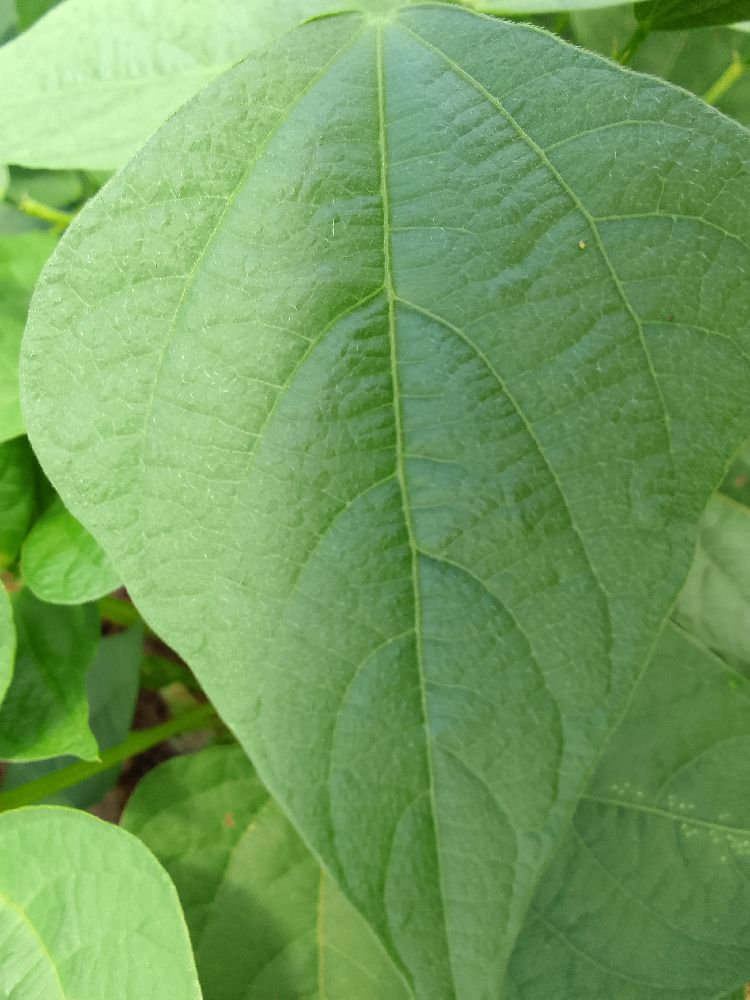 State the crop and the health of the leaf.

common bean, healthy
